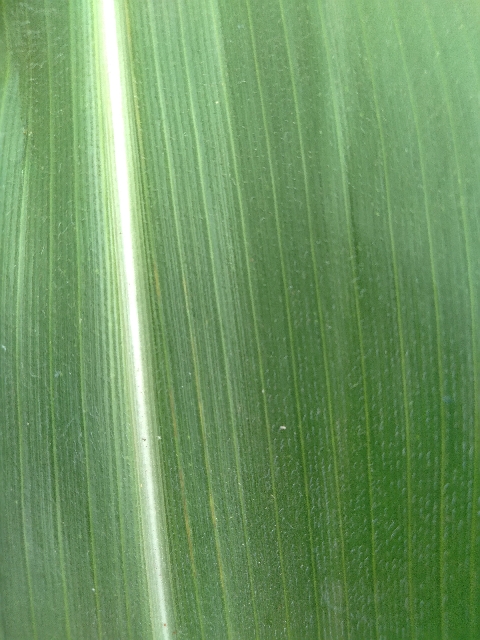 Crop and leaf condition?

maize, healthy
